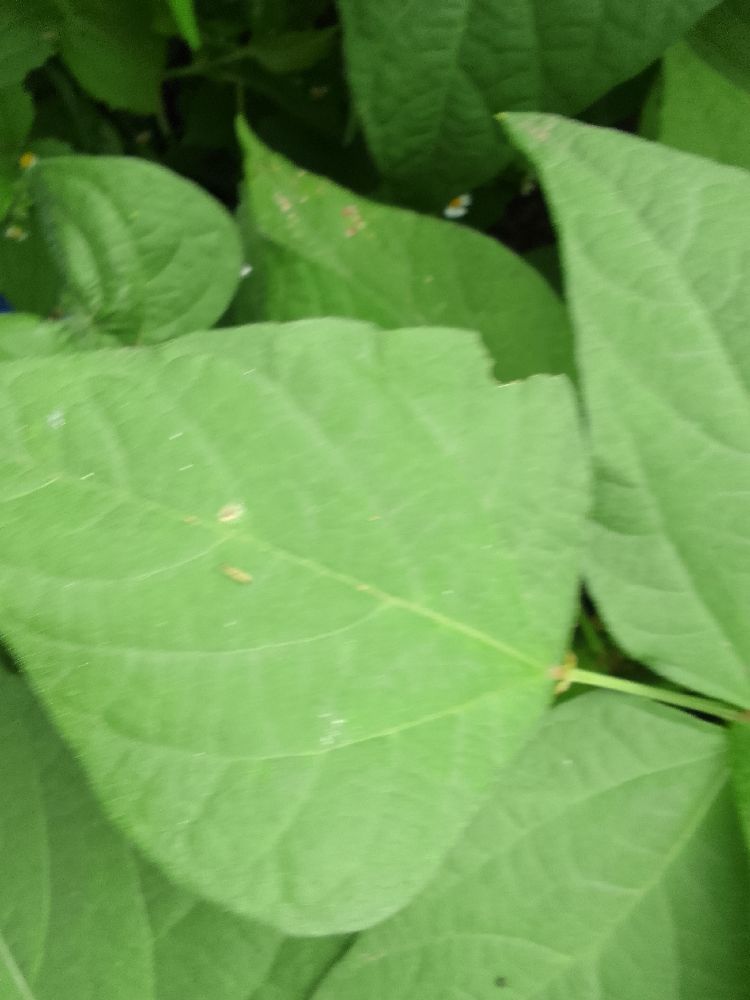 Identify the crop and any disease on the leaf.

common bean, healthy
